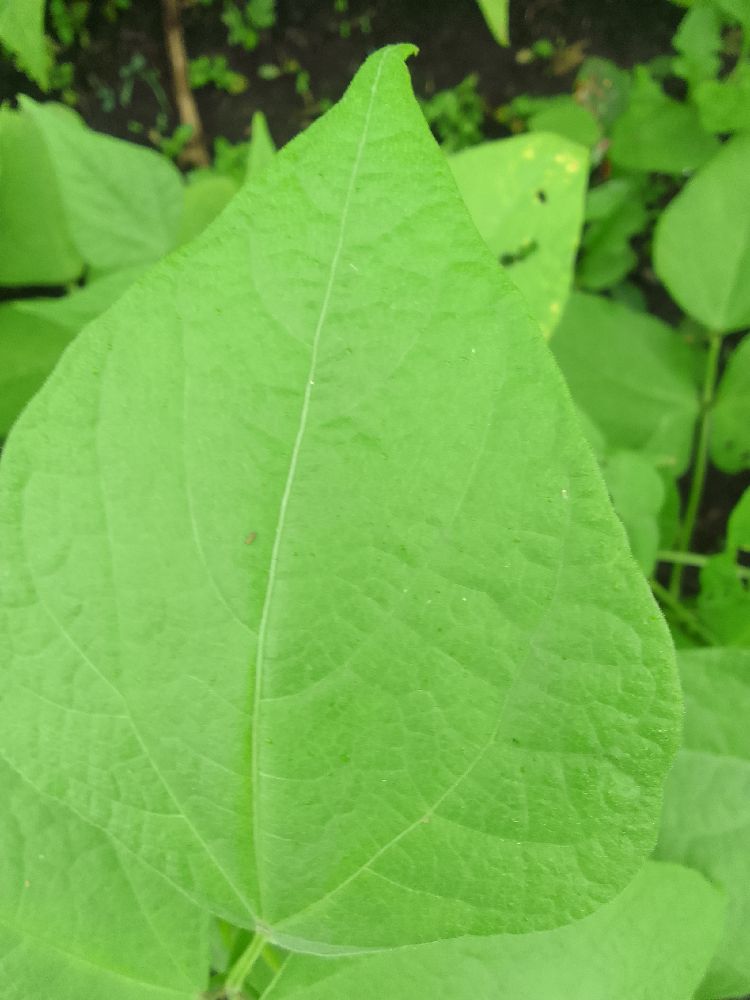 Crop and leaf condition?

common bean, healthy
